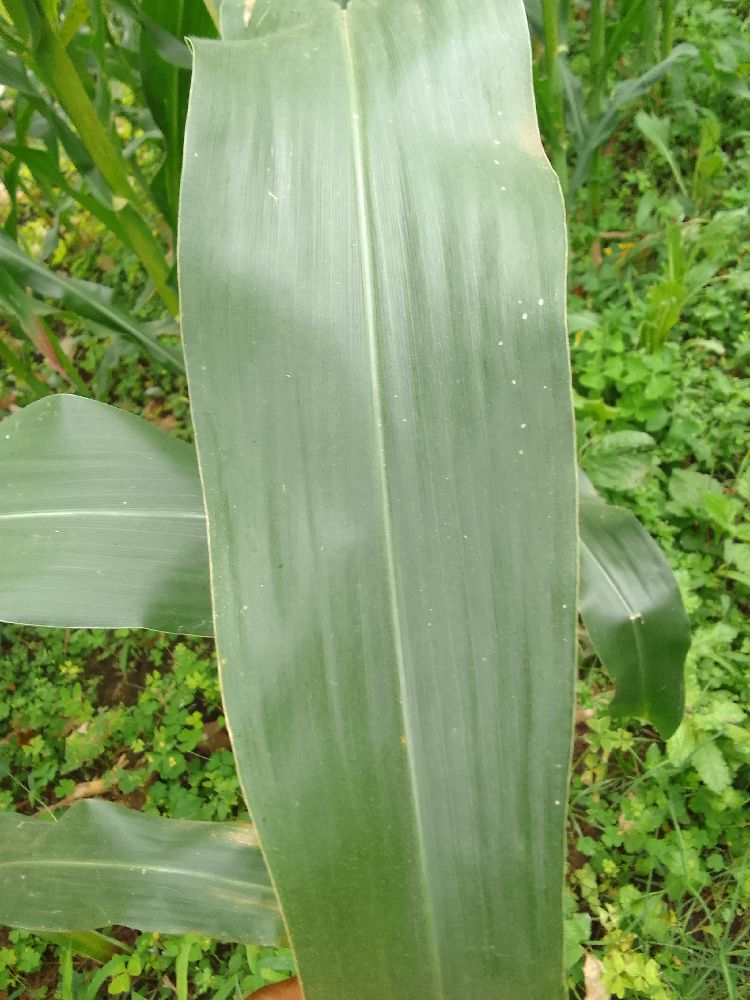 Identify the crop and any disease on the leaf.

maize, healthy
